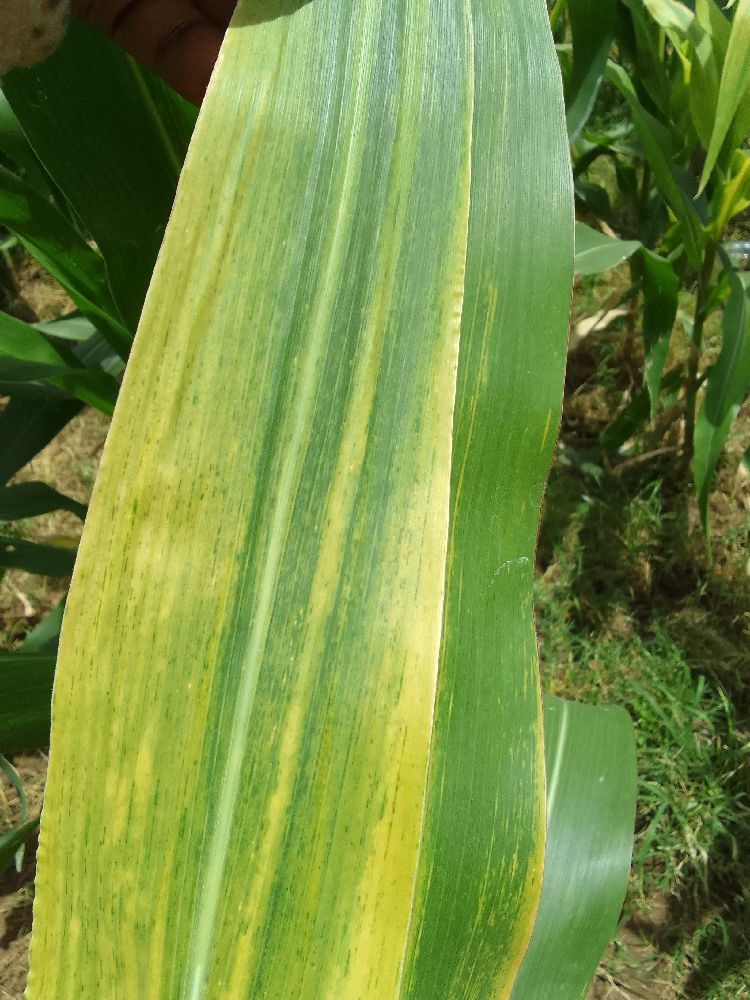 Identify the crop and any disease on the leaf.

maize, maize lethal necrosis
